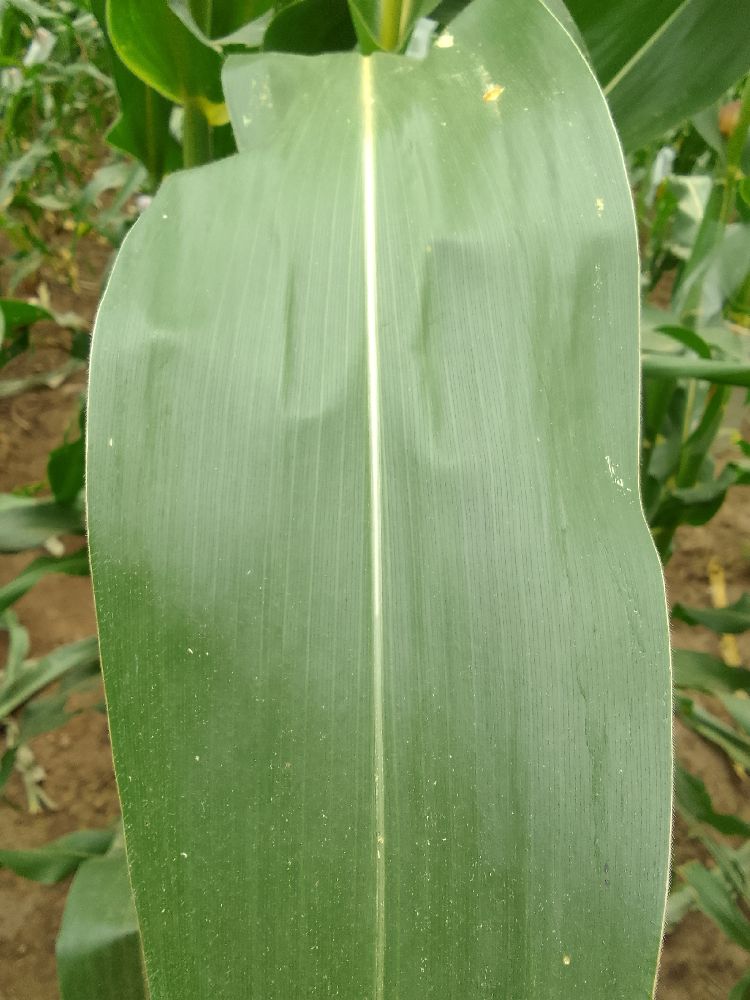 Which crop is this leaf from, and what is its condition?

maize, healthy
